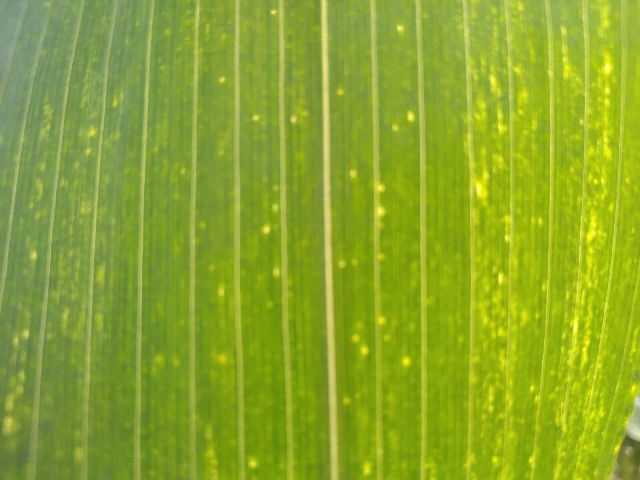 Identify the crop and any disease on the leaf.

maize, maize lethal necrosis
